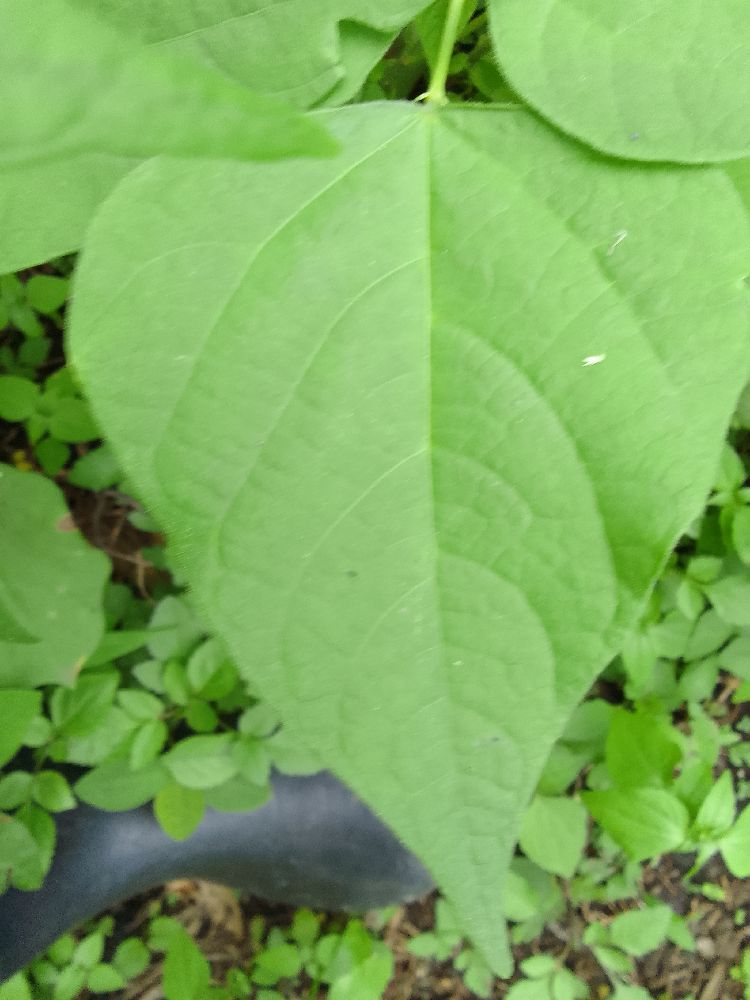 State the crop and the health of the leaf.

common bean, healthy
